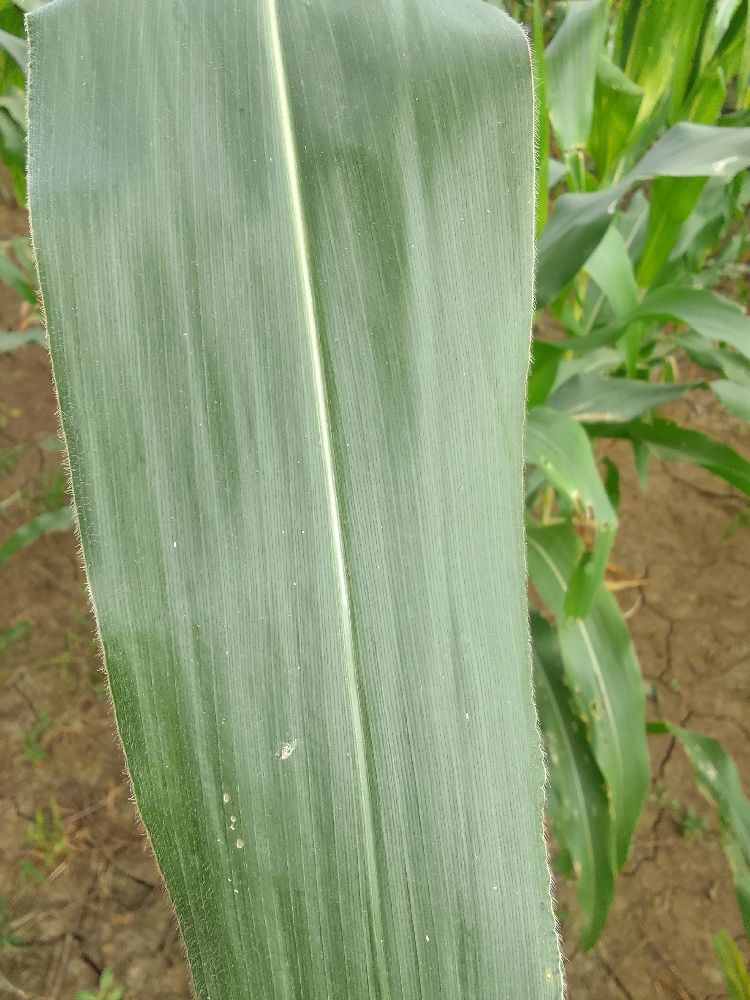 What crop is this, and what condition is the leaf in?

maize, healthy
